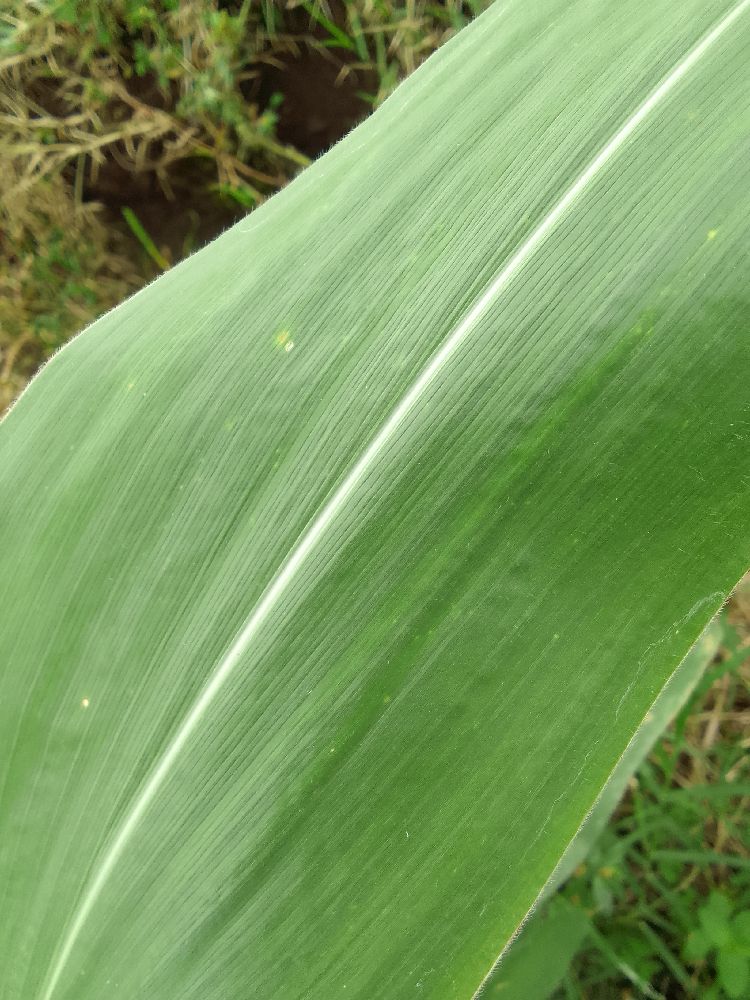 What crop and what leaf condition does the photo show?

maize, healthy
